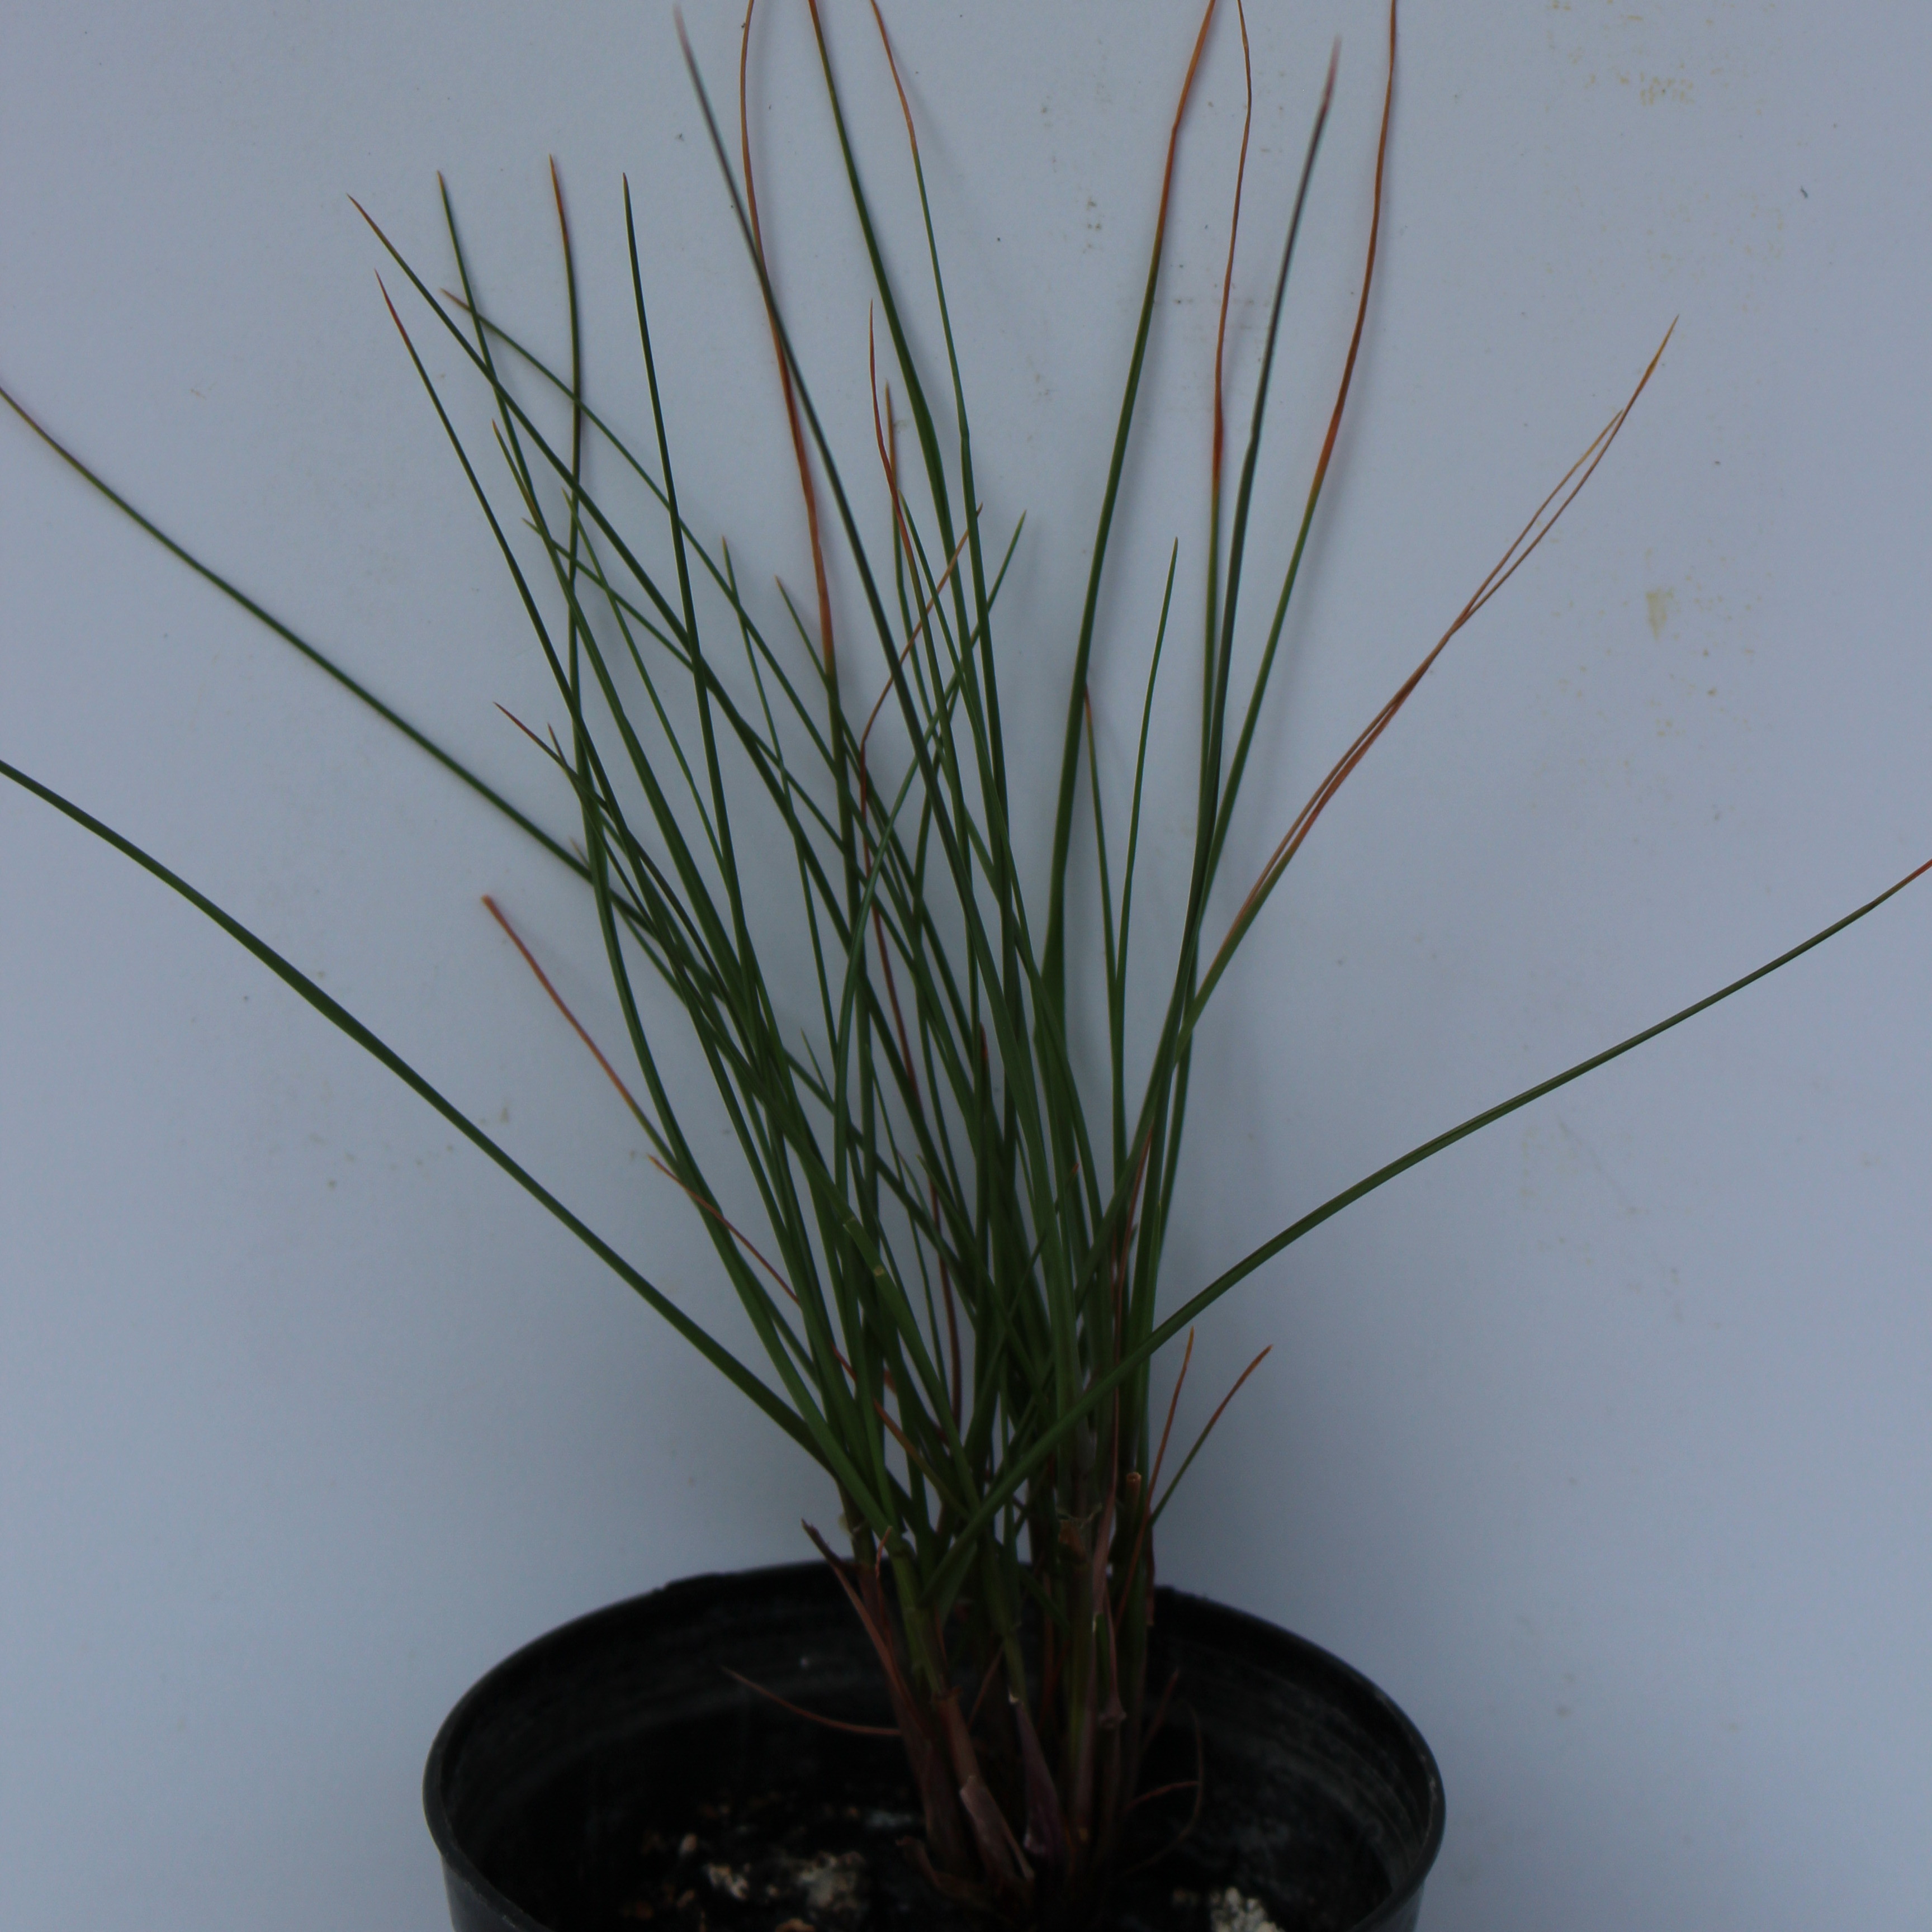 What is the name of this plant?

Lolium multiflorum
